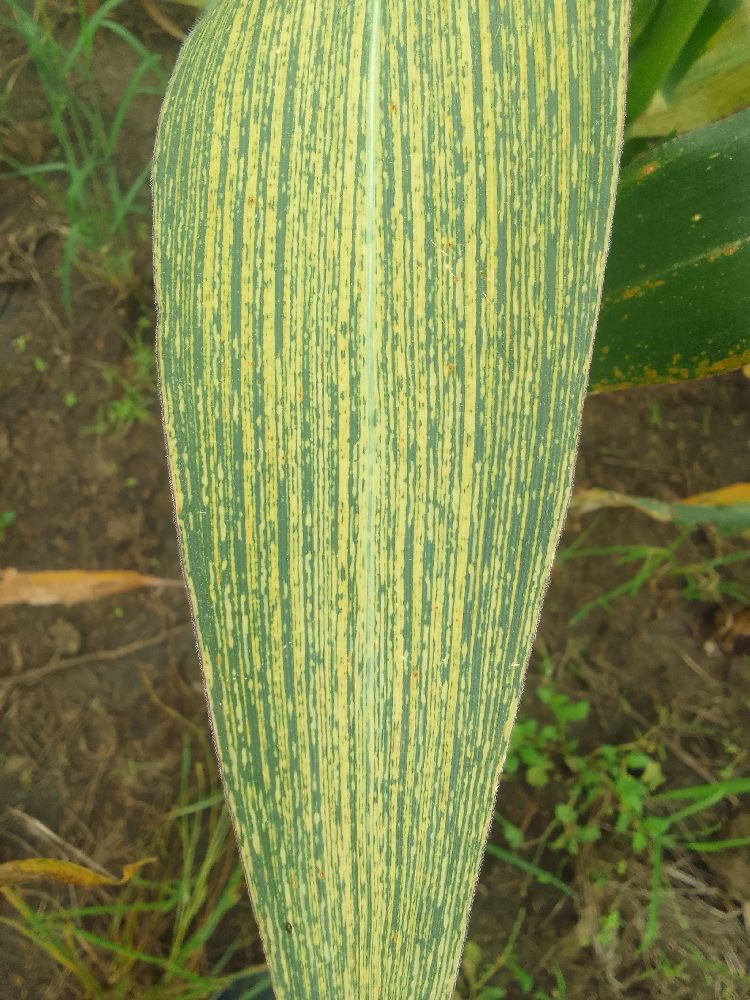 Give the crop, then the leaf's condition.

maize, maize streak virus
